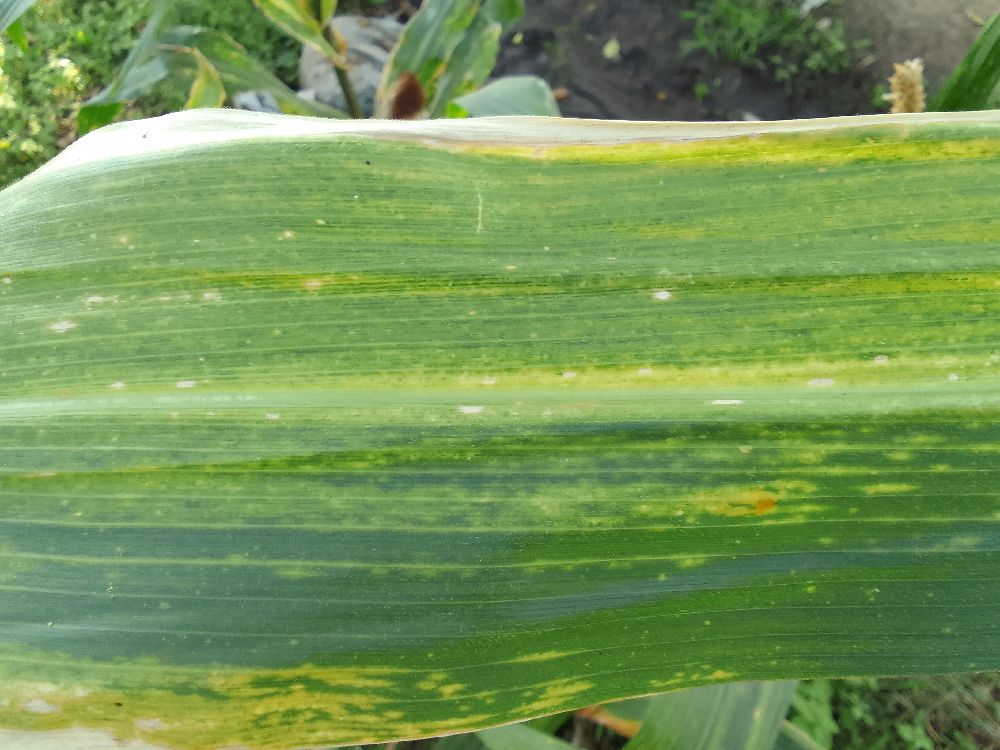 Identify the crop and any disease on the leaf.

maize, maize lethal necrosis
